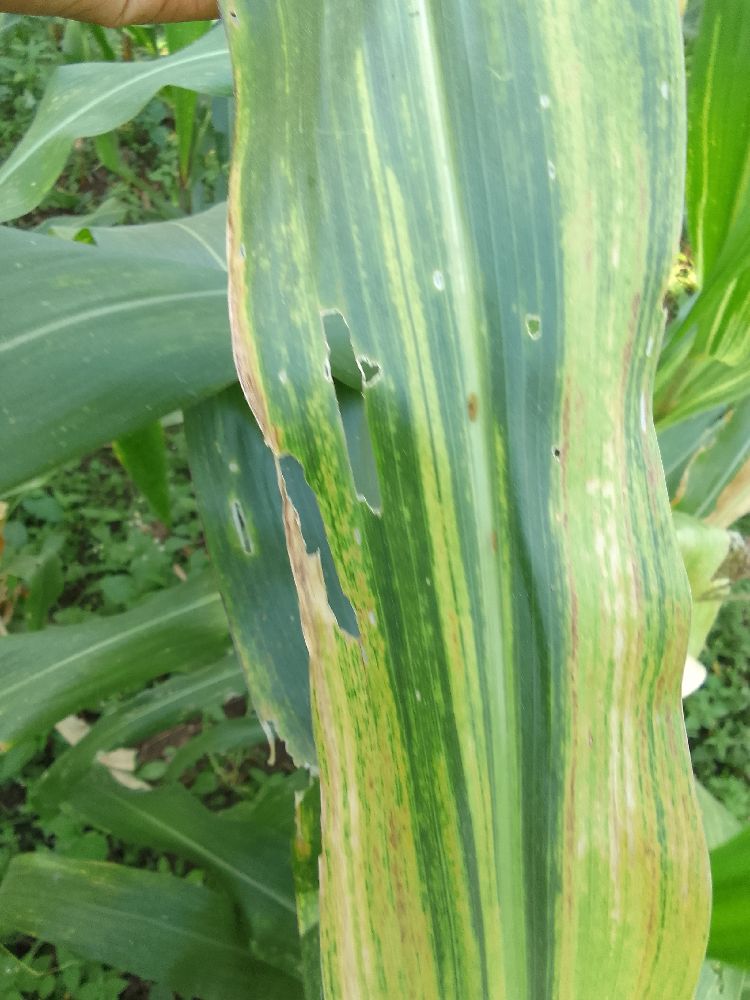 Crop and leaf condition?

maize, maize lethal necrosis
